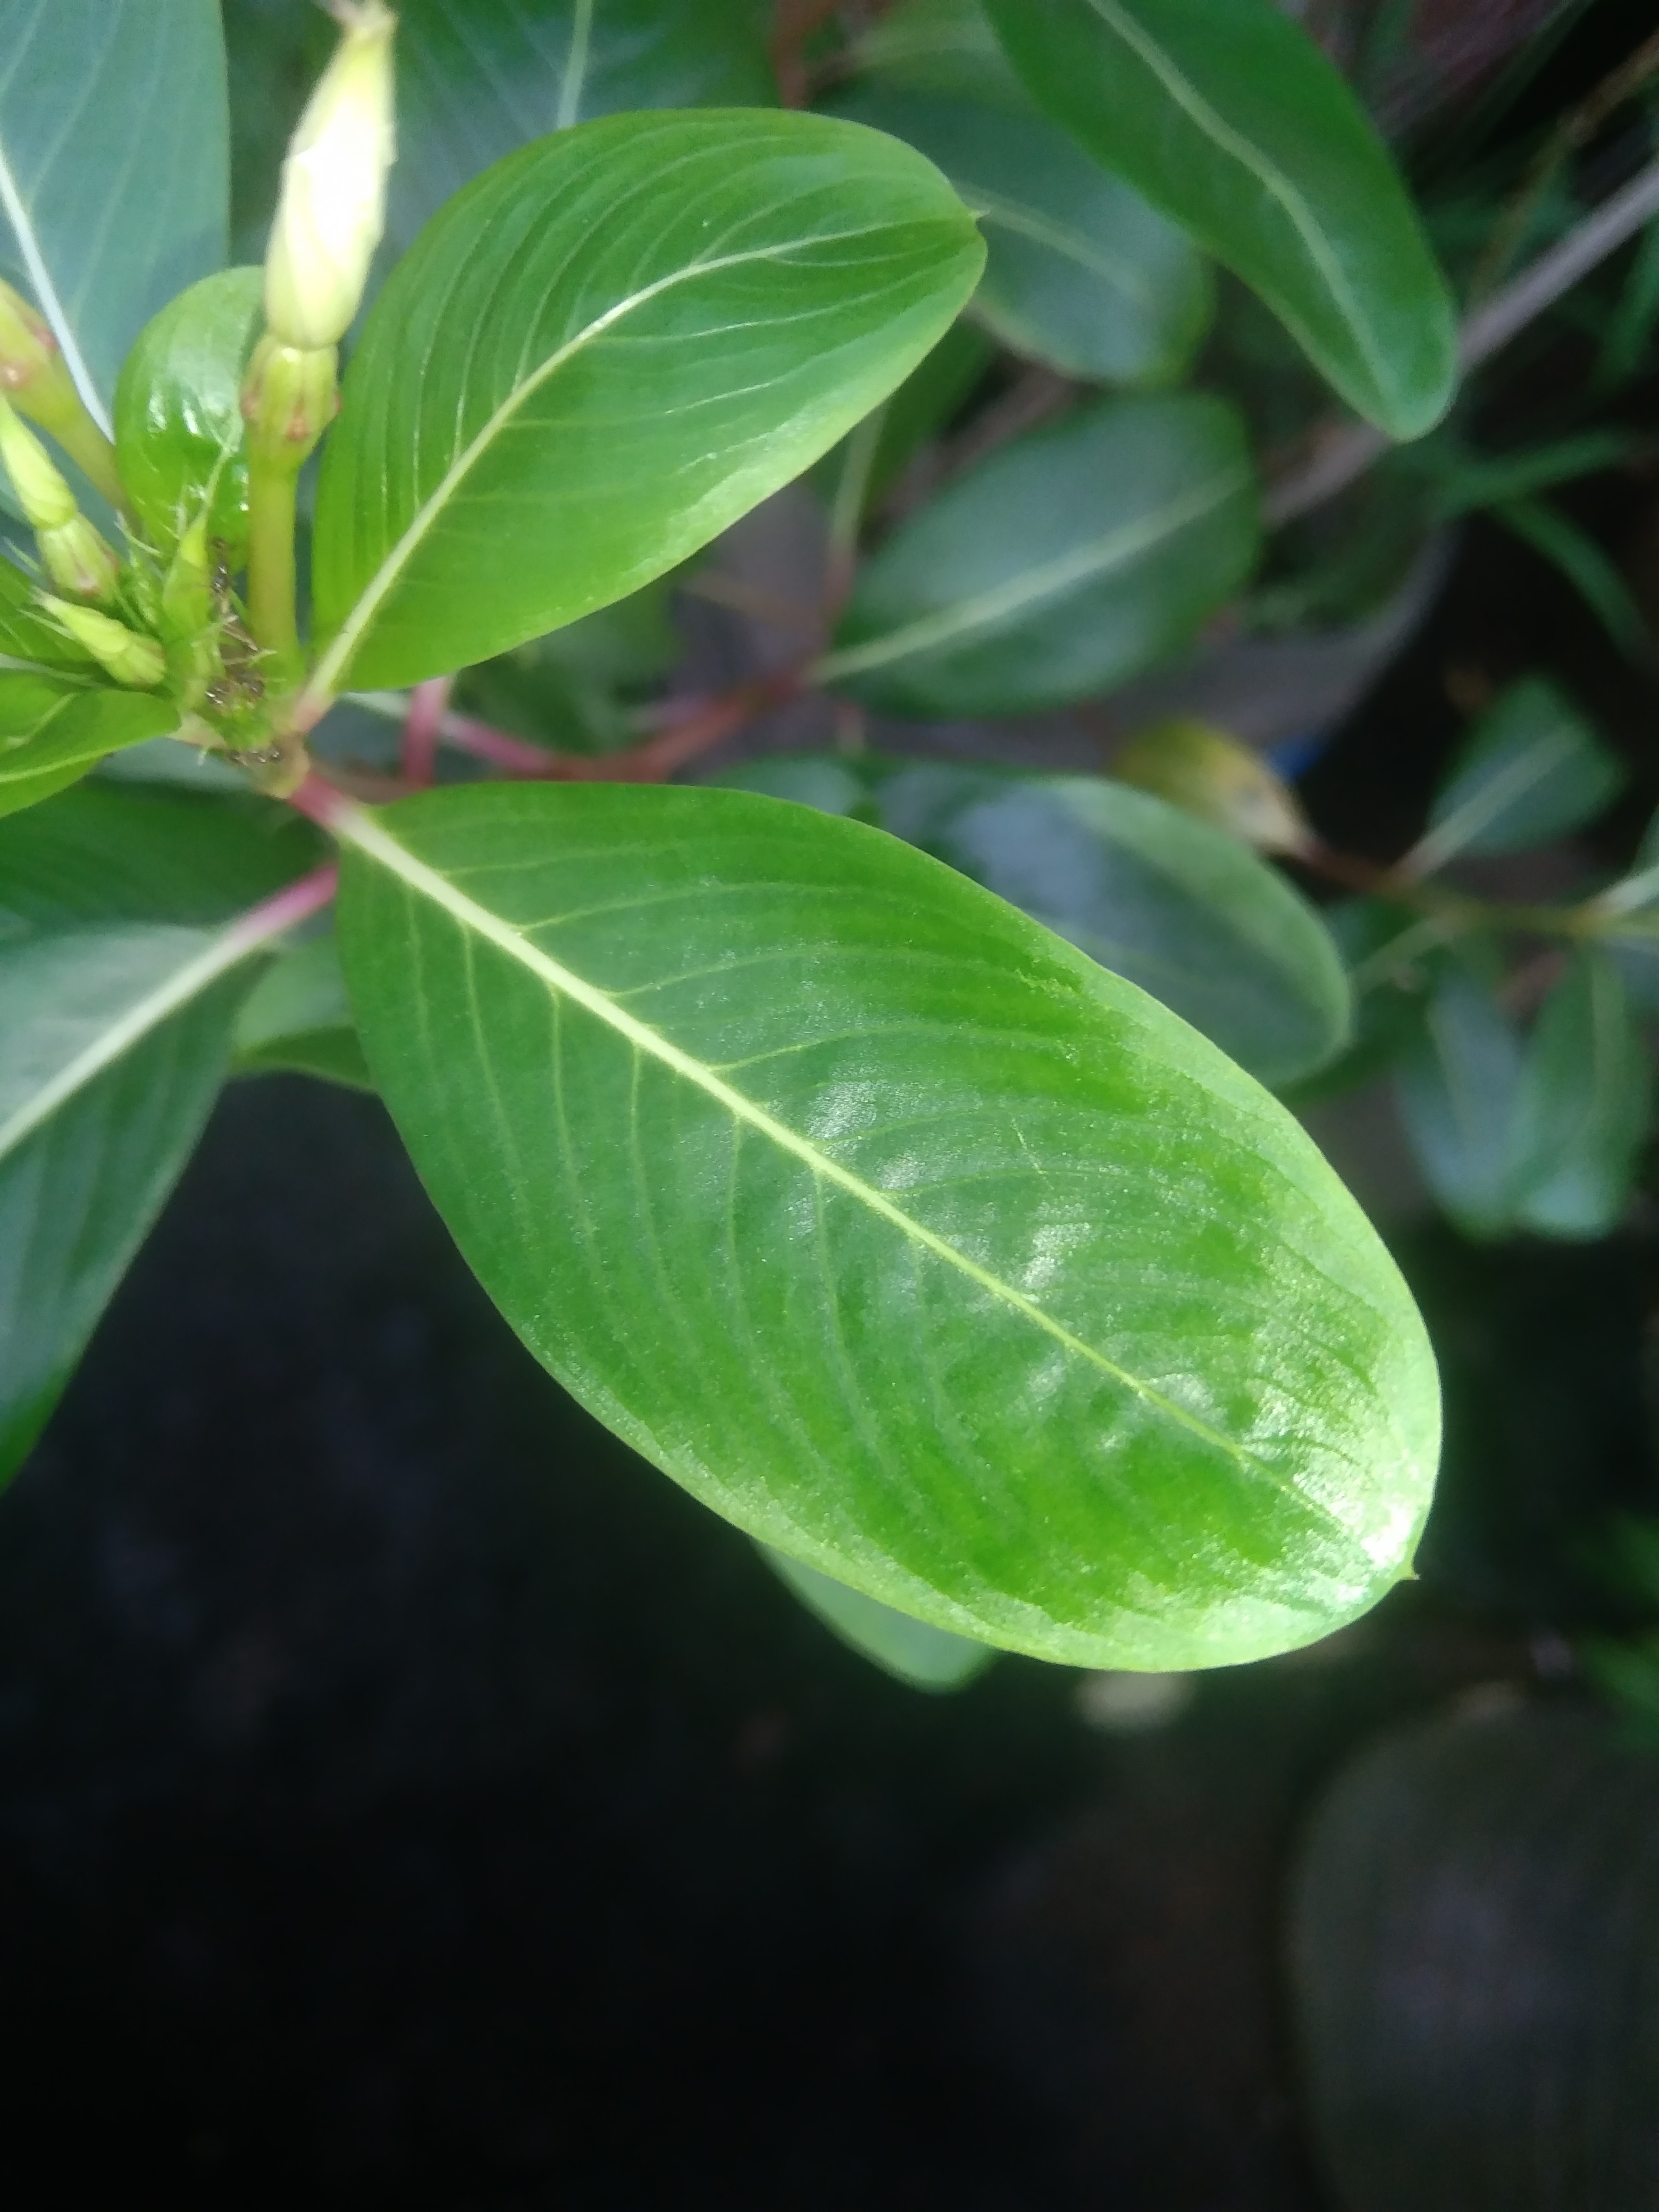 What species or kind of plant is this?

rose periwinkle
